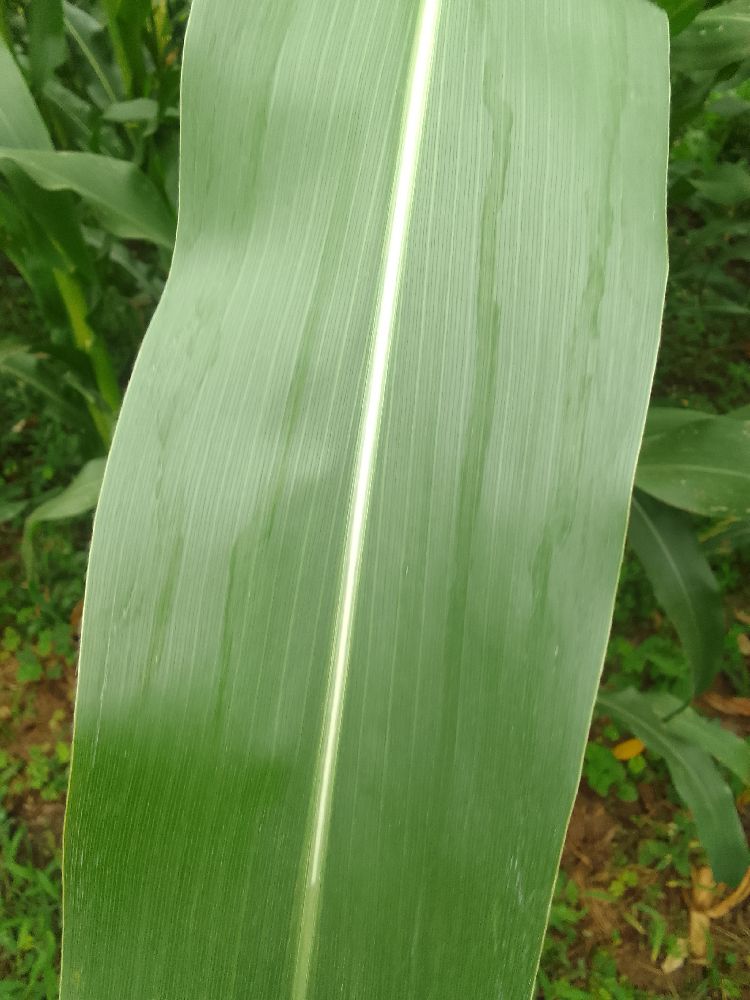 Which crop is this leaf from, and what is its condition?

maize, healthy
